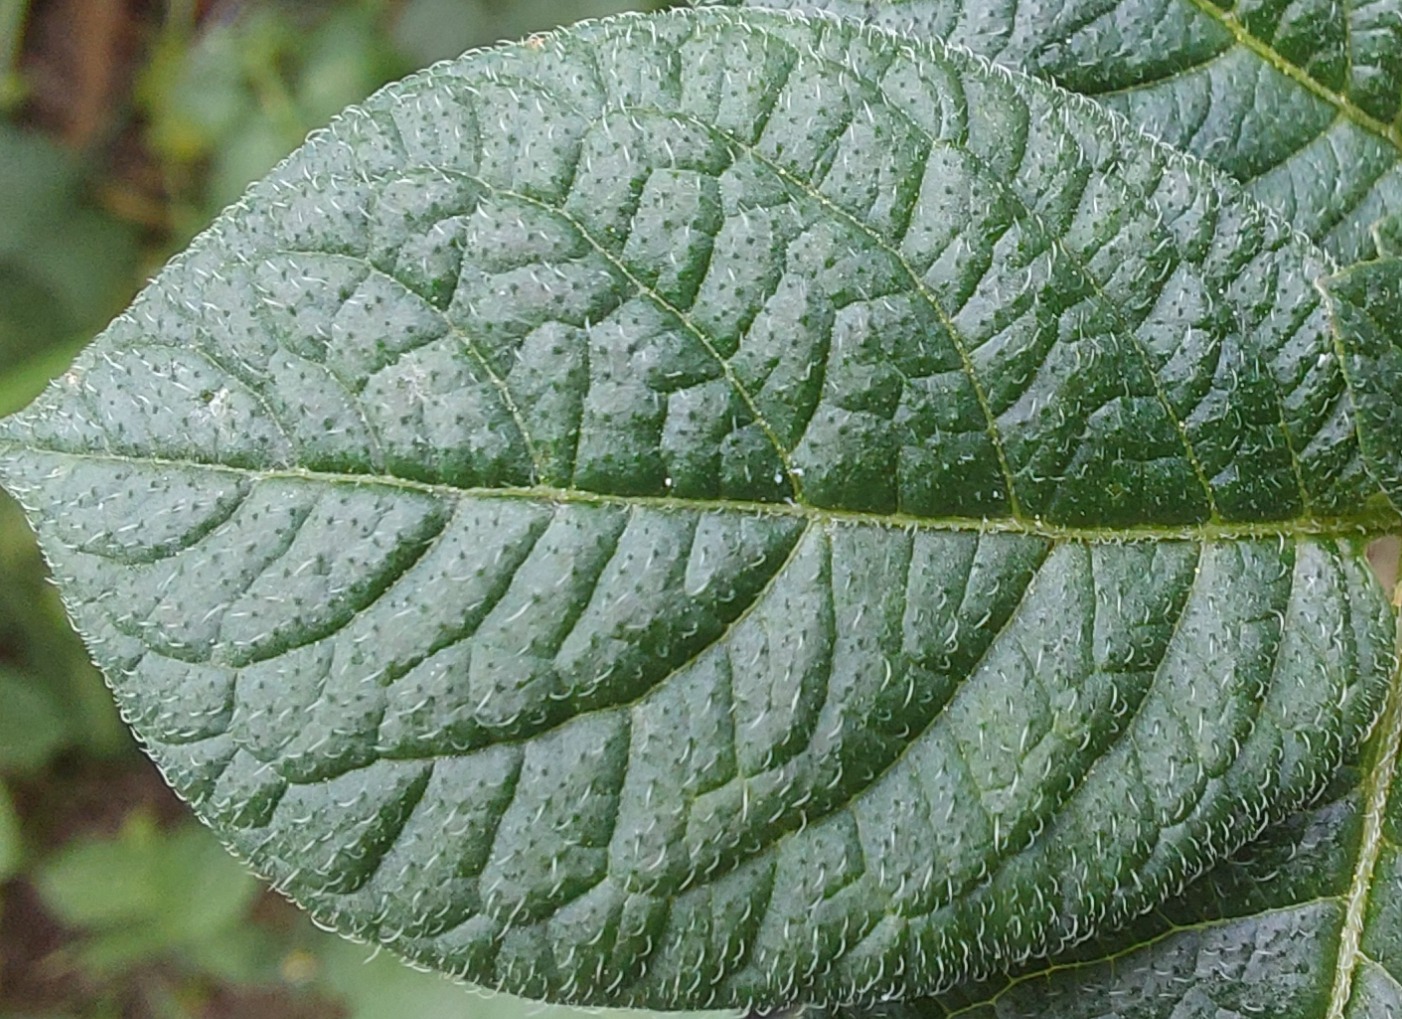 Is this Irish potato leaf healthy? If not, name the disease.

healthy
